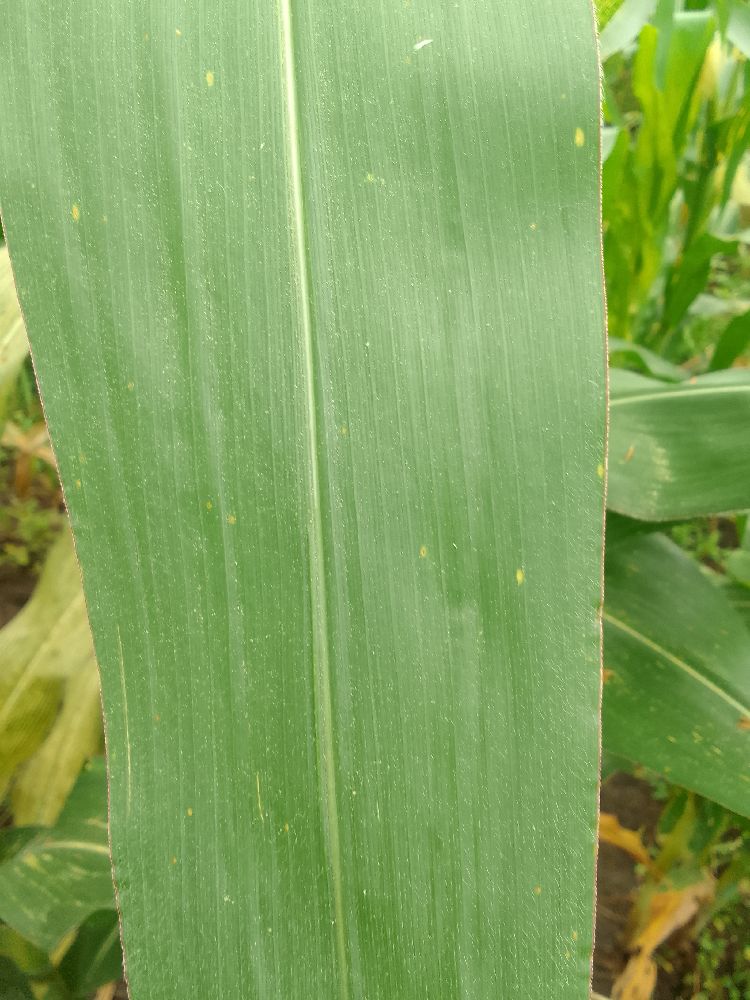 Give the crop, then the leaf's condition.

maize, healthy
